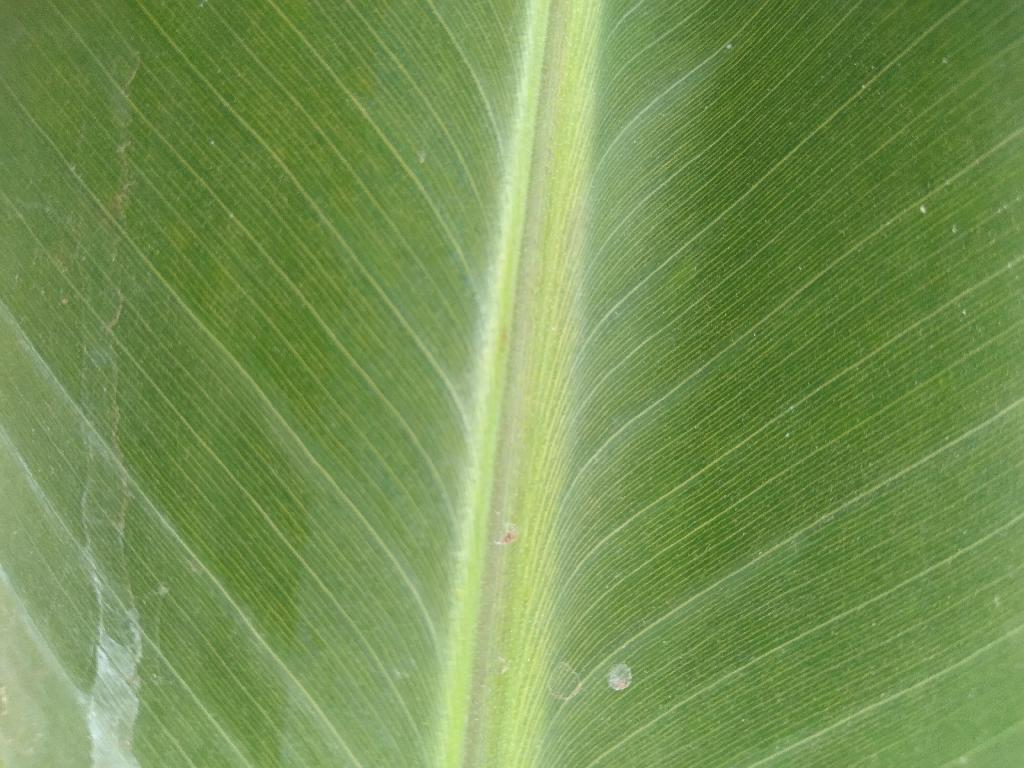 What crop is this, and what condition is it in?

banana, healthy
